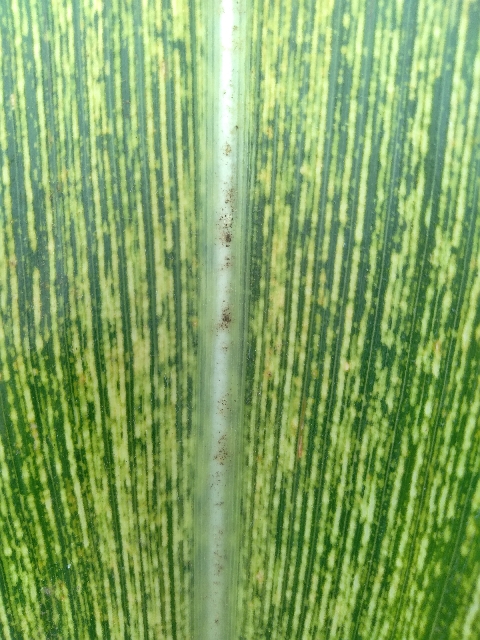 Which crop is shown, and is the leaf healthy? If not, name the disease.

maize, maize streak virus
